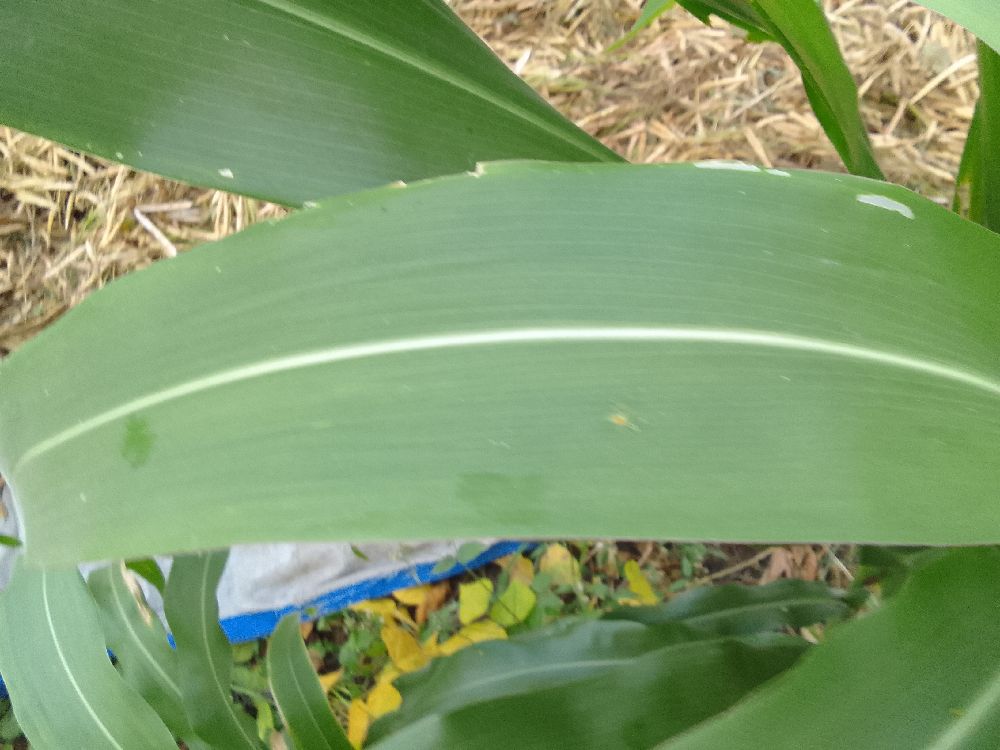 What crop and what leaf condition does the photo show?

maize, healthy
